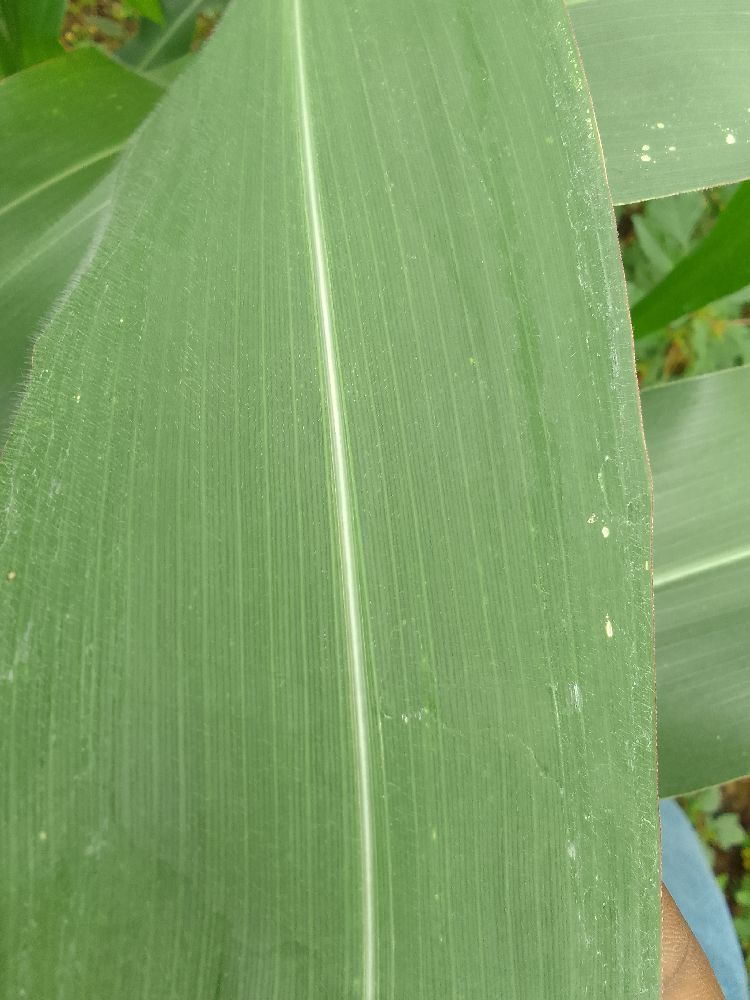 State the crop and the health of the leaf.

maize, healthy
